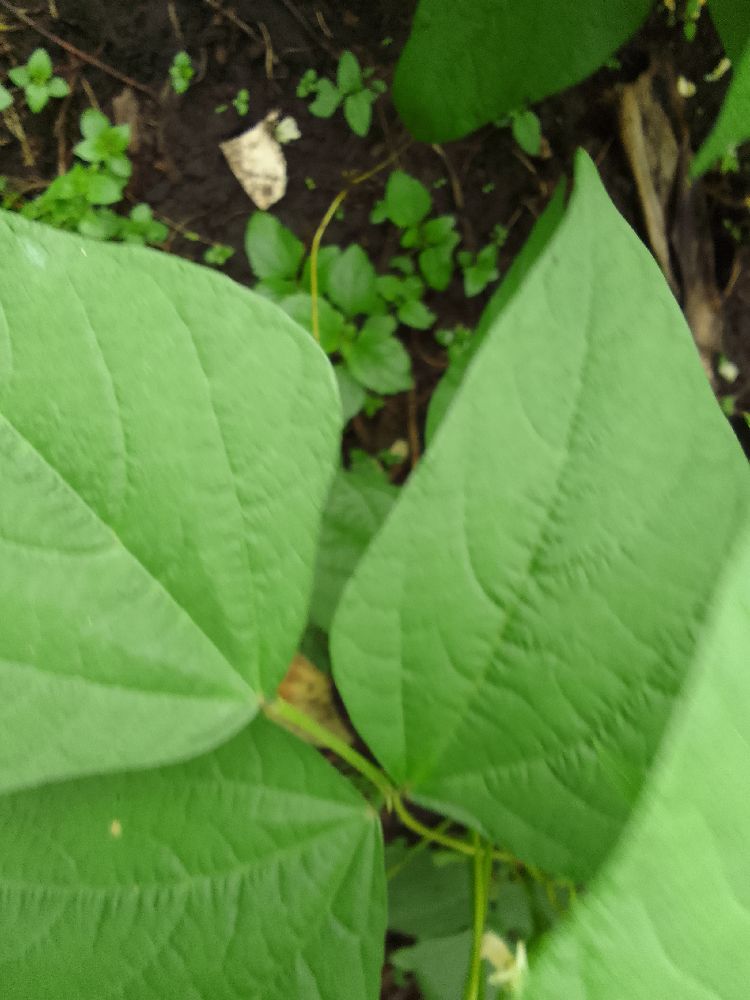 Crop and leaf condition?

common bean, healthy
